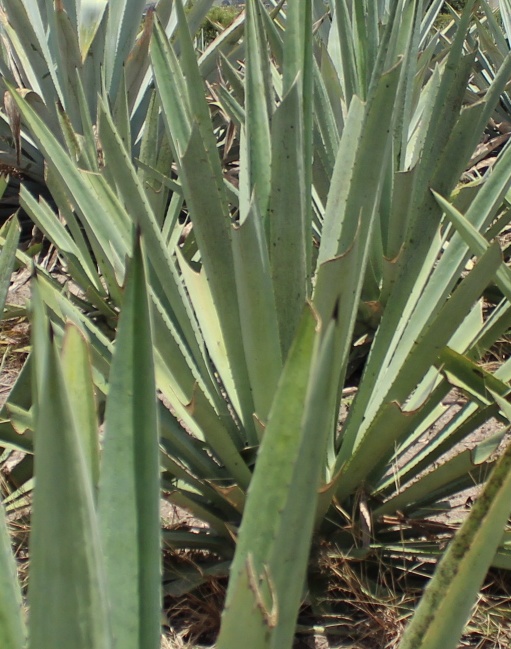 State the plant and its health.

agave, healthy
